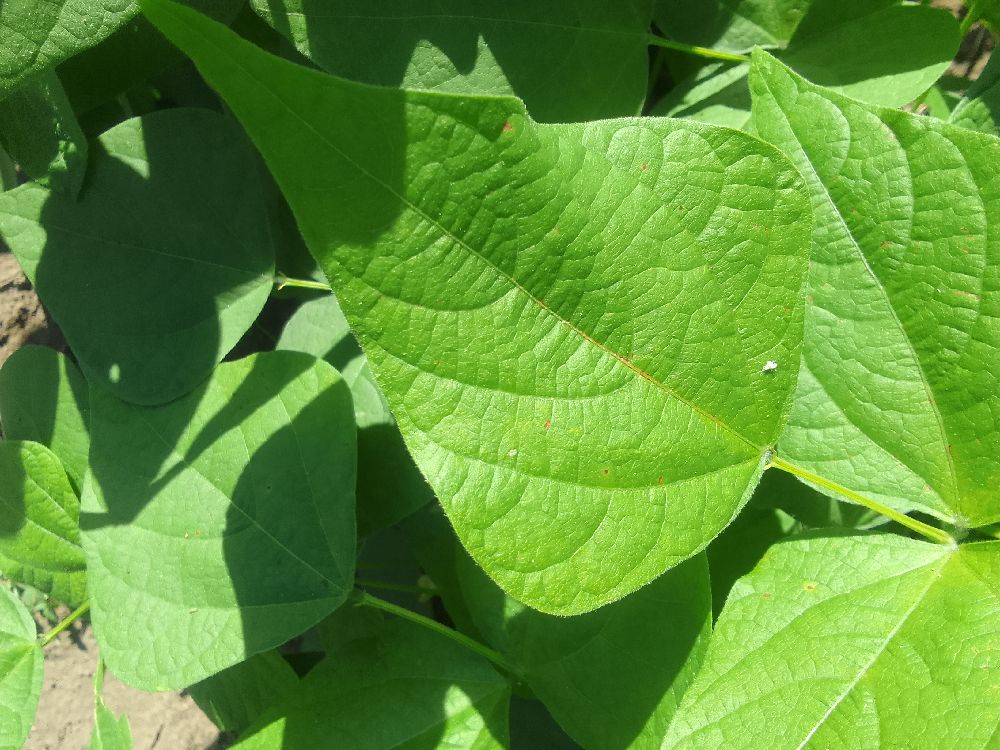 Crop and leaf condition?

common bean, healthy
